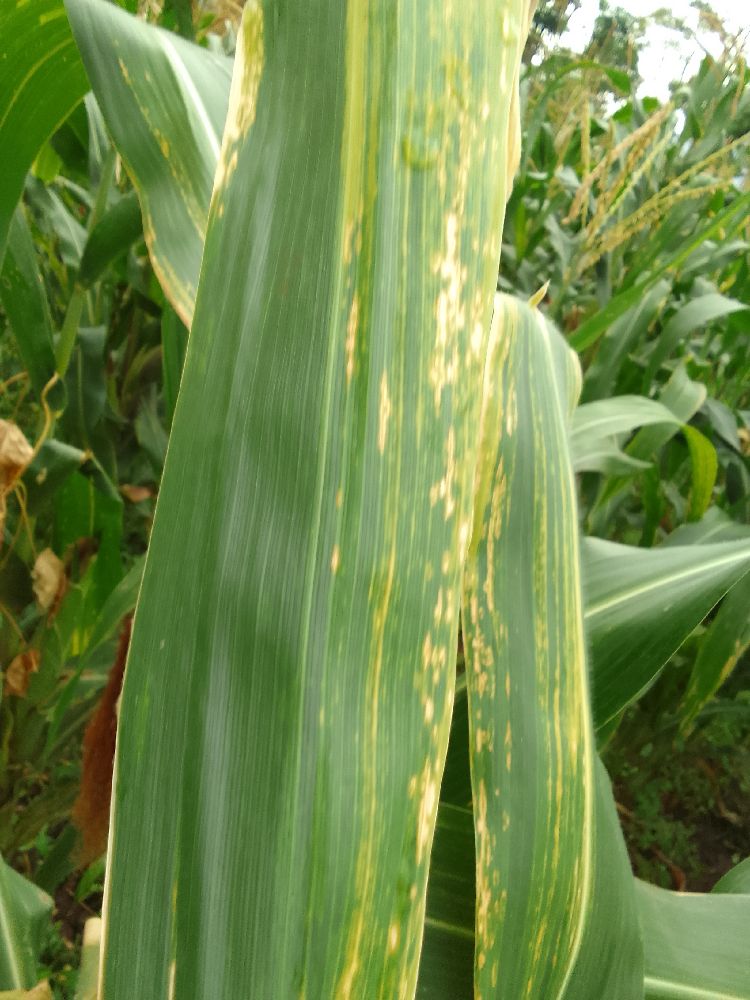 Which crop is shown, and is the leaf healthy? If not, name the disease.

maize, maize lethal necrosis
